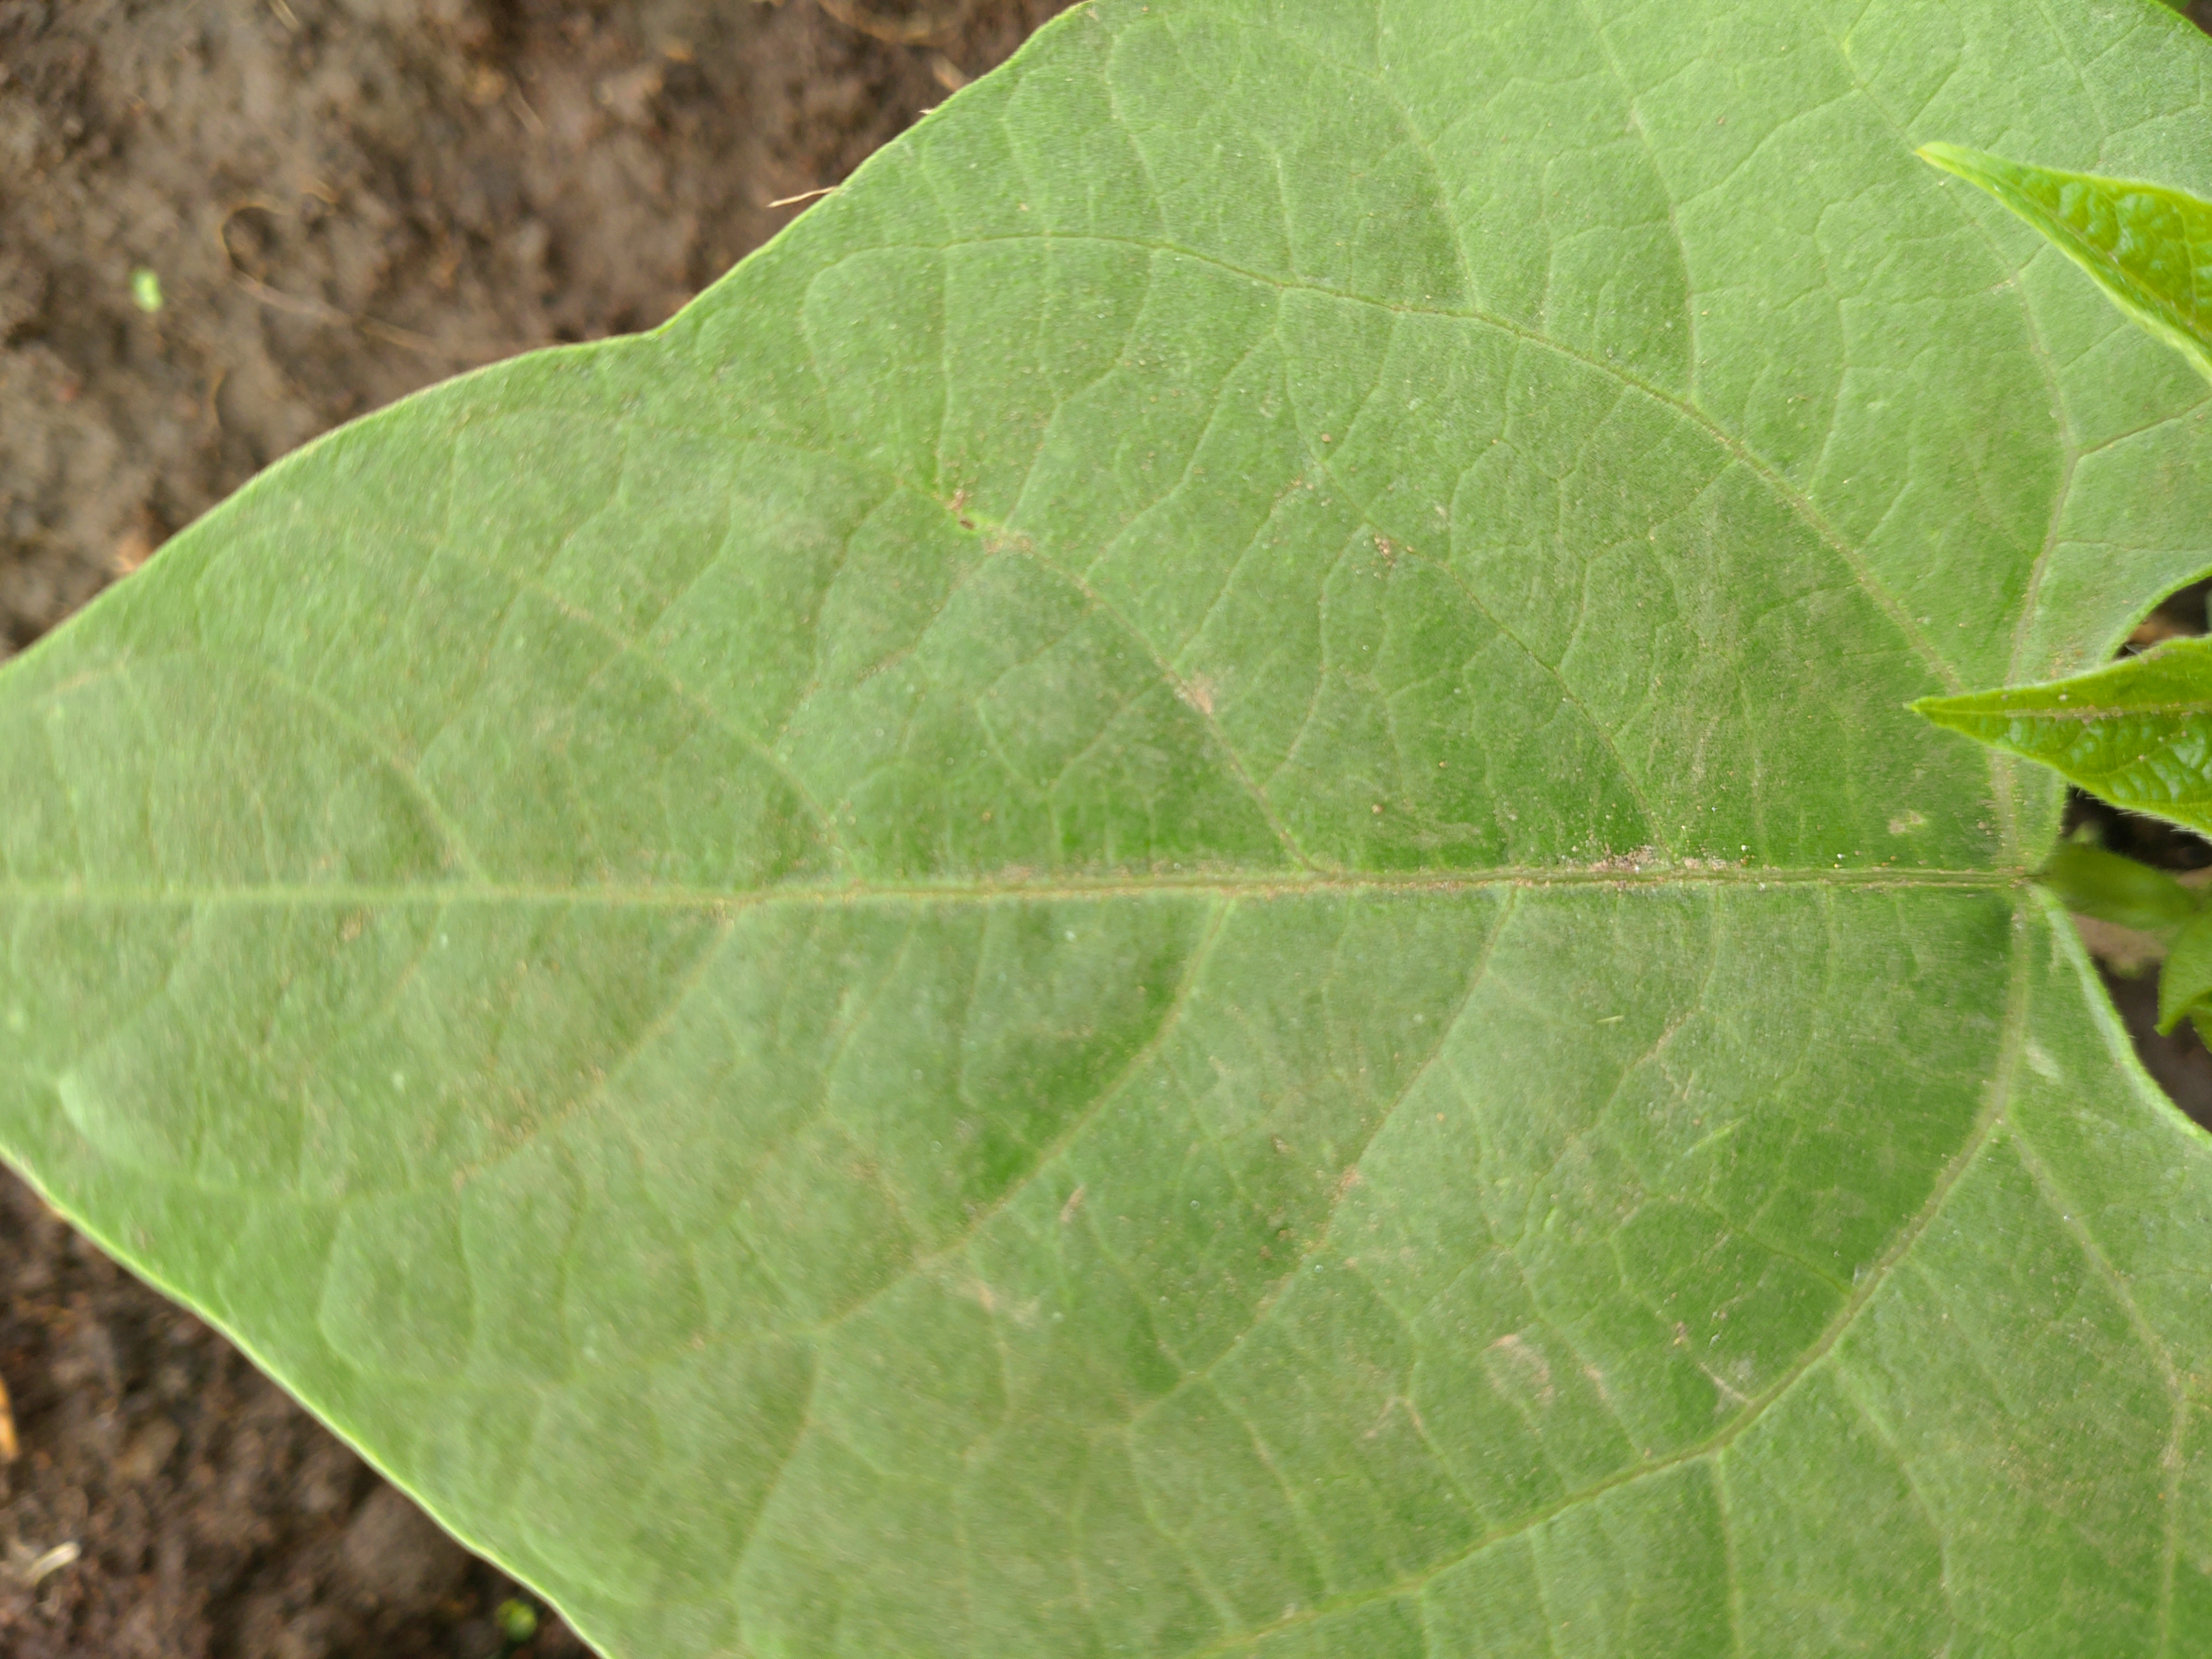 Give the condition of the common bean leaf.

healthy
